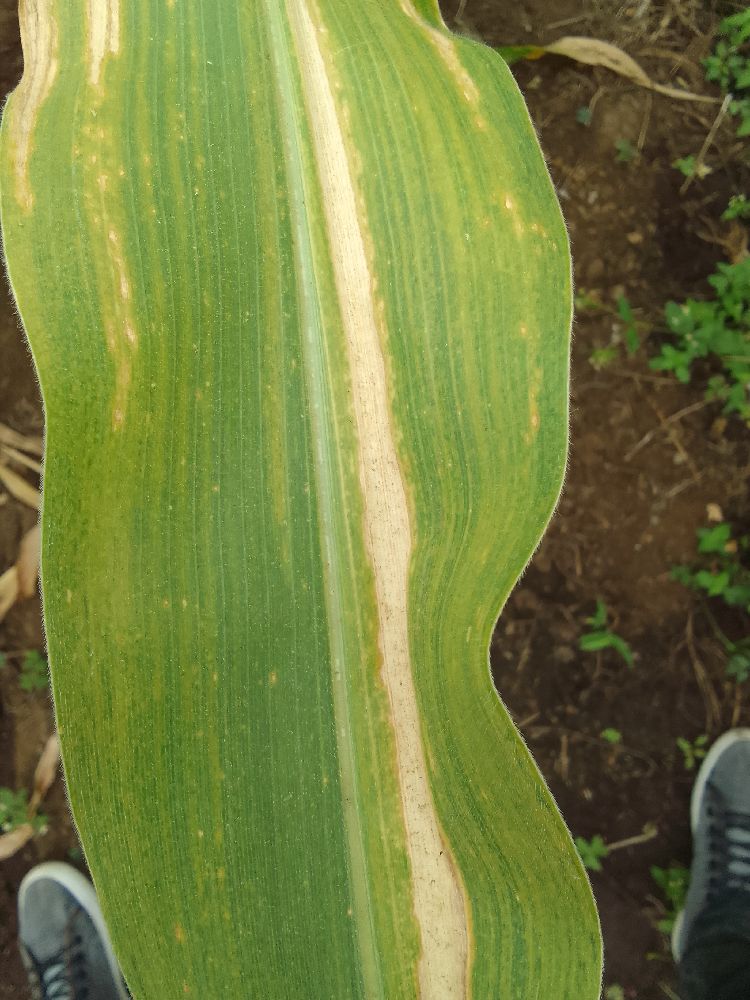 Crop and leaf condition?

maize, maize lethal necrosis
